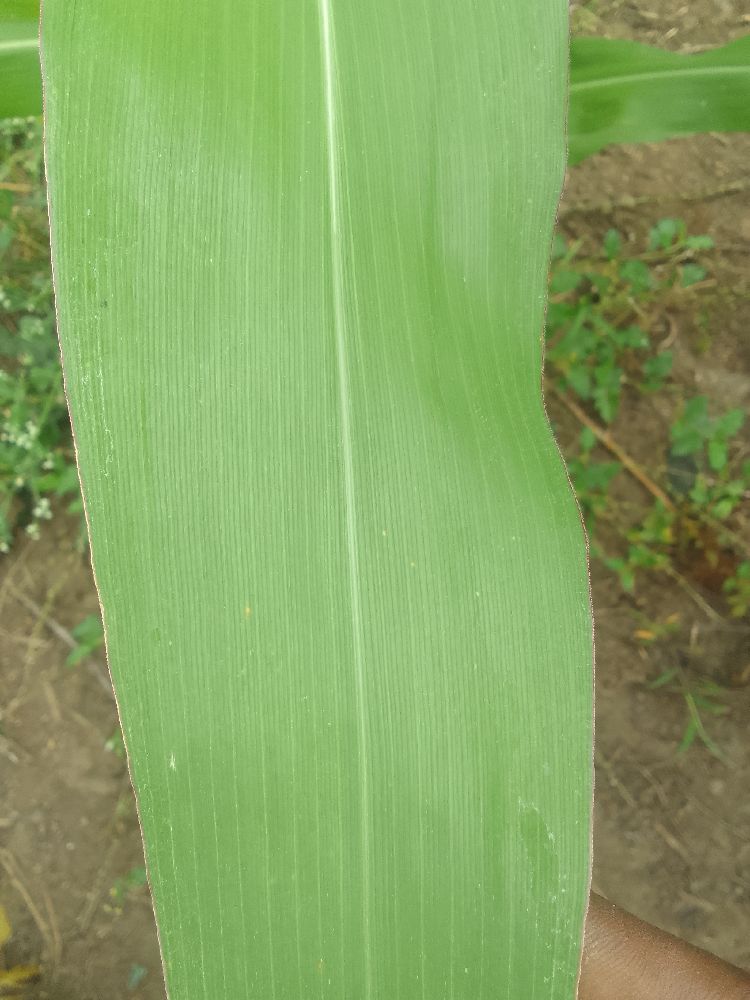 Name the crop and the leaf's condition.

maize, healthy
